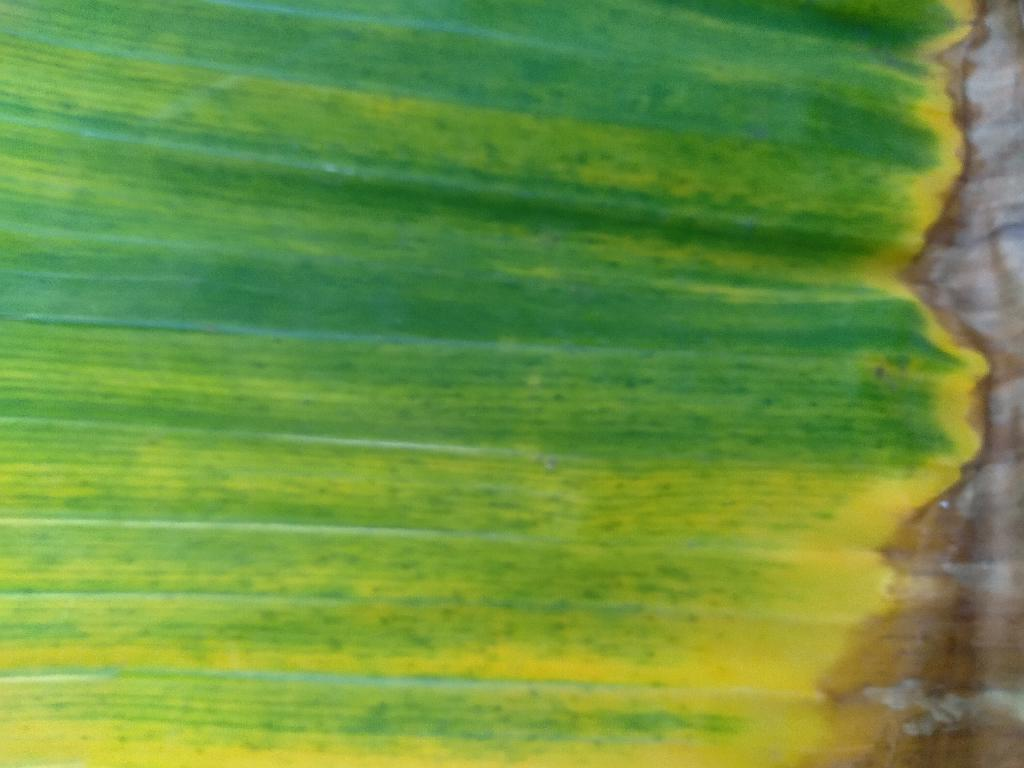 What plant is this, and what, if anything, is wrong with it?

banana, fusarium wilt race 1
